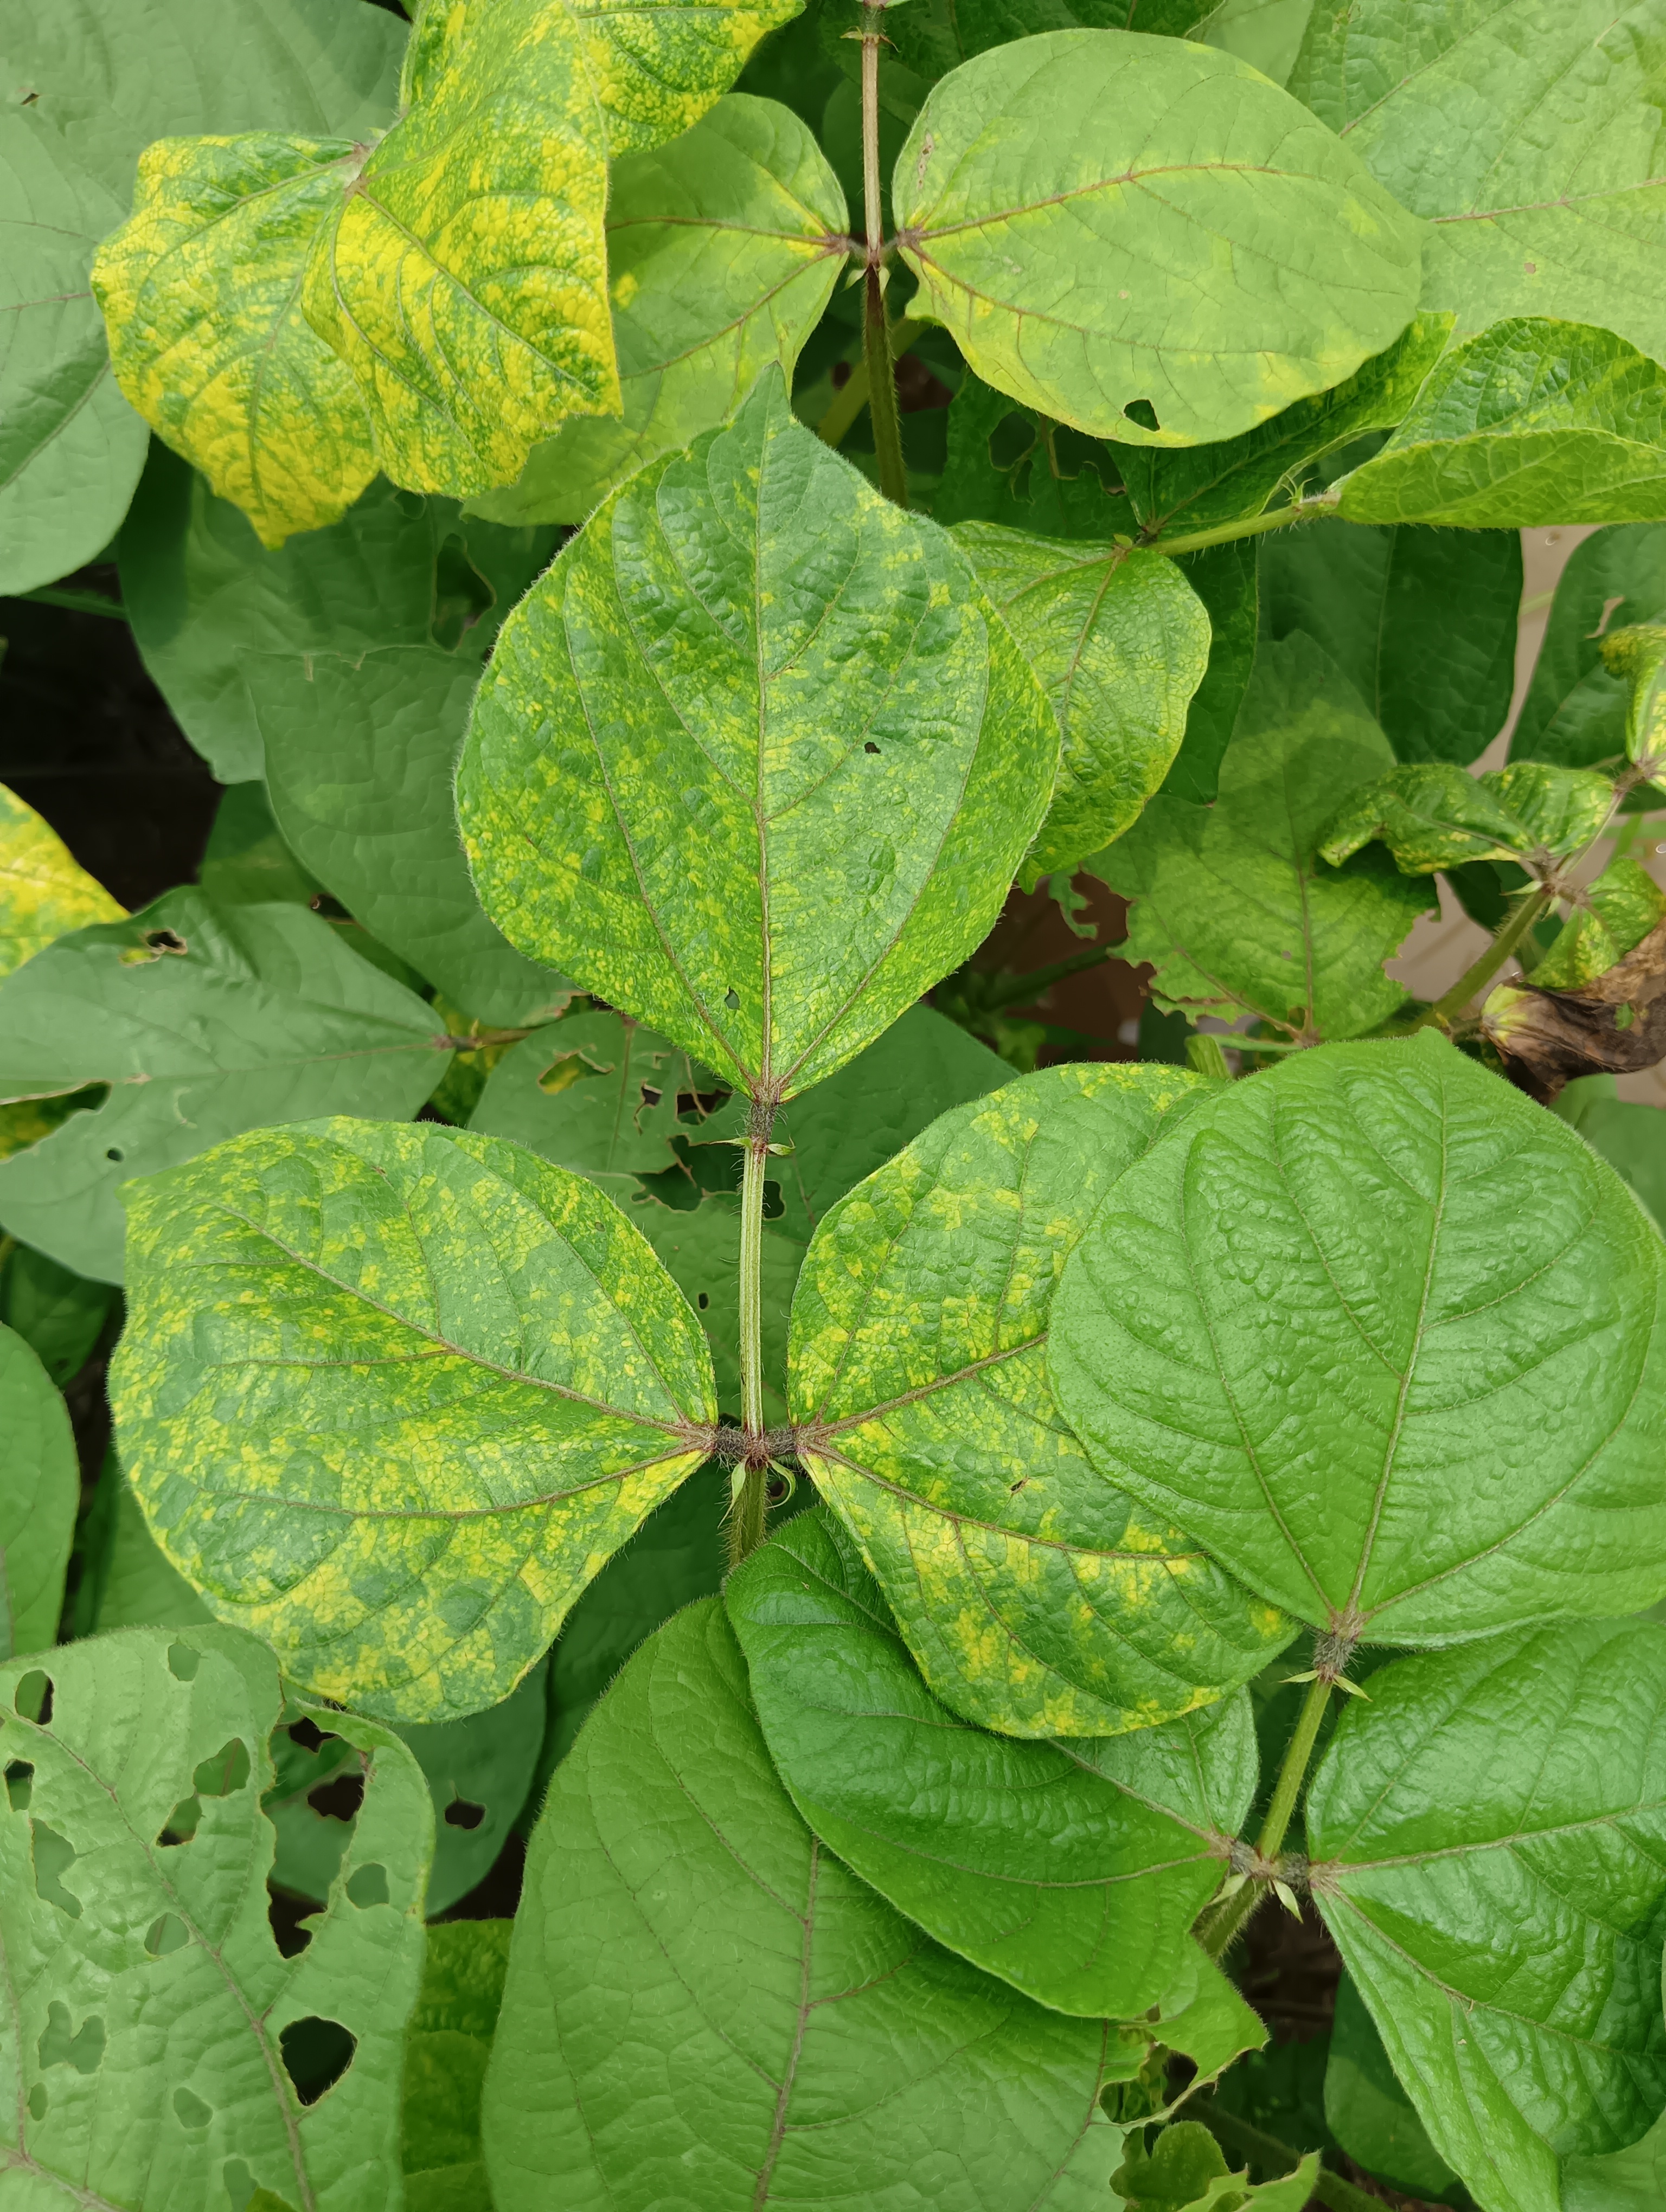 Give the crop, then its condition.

mungbean, yellow mosaic
